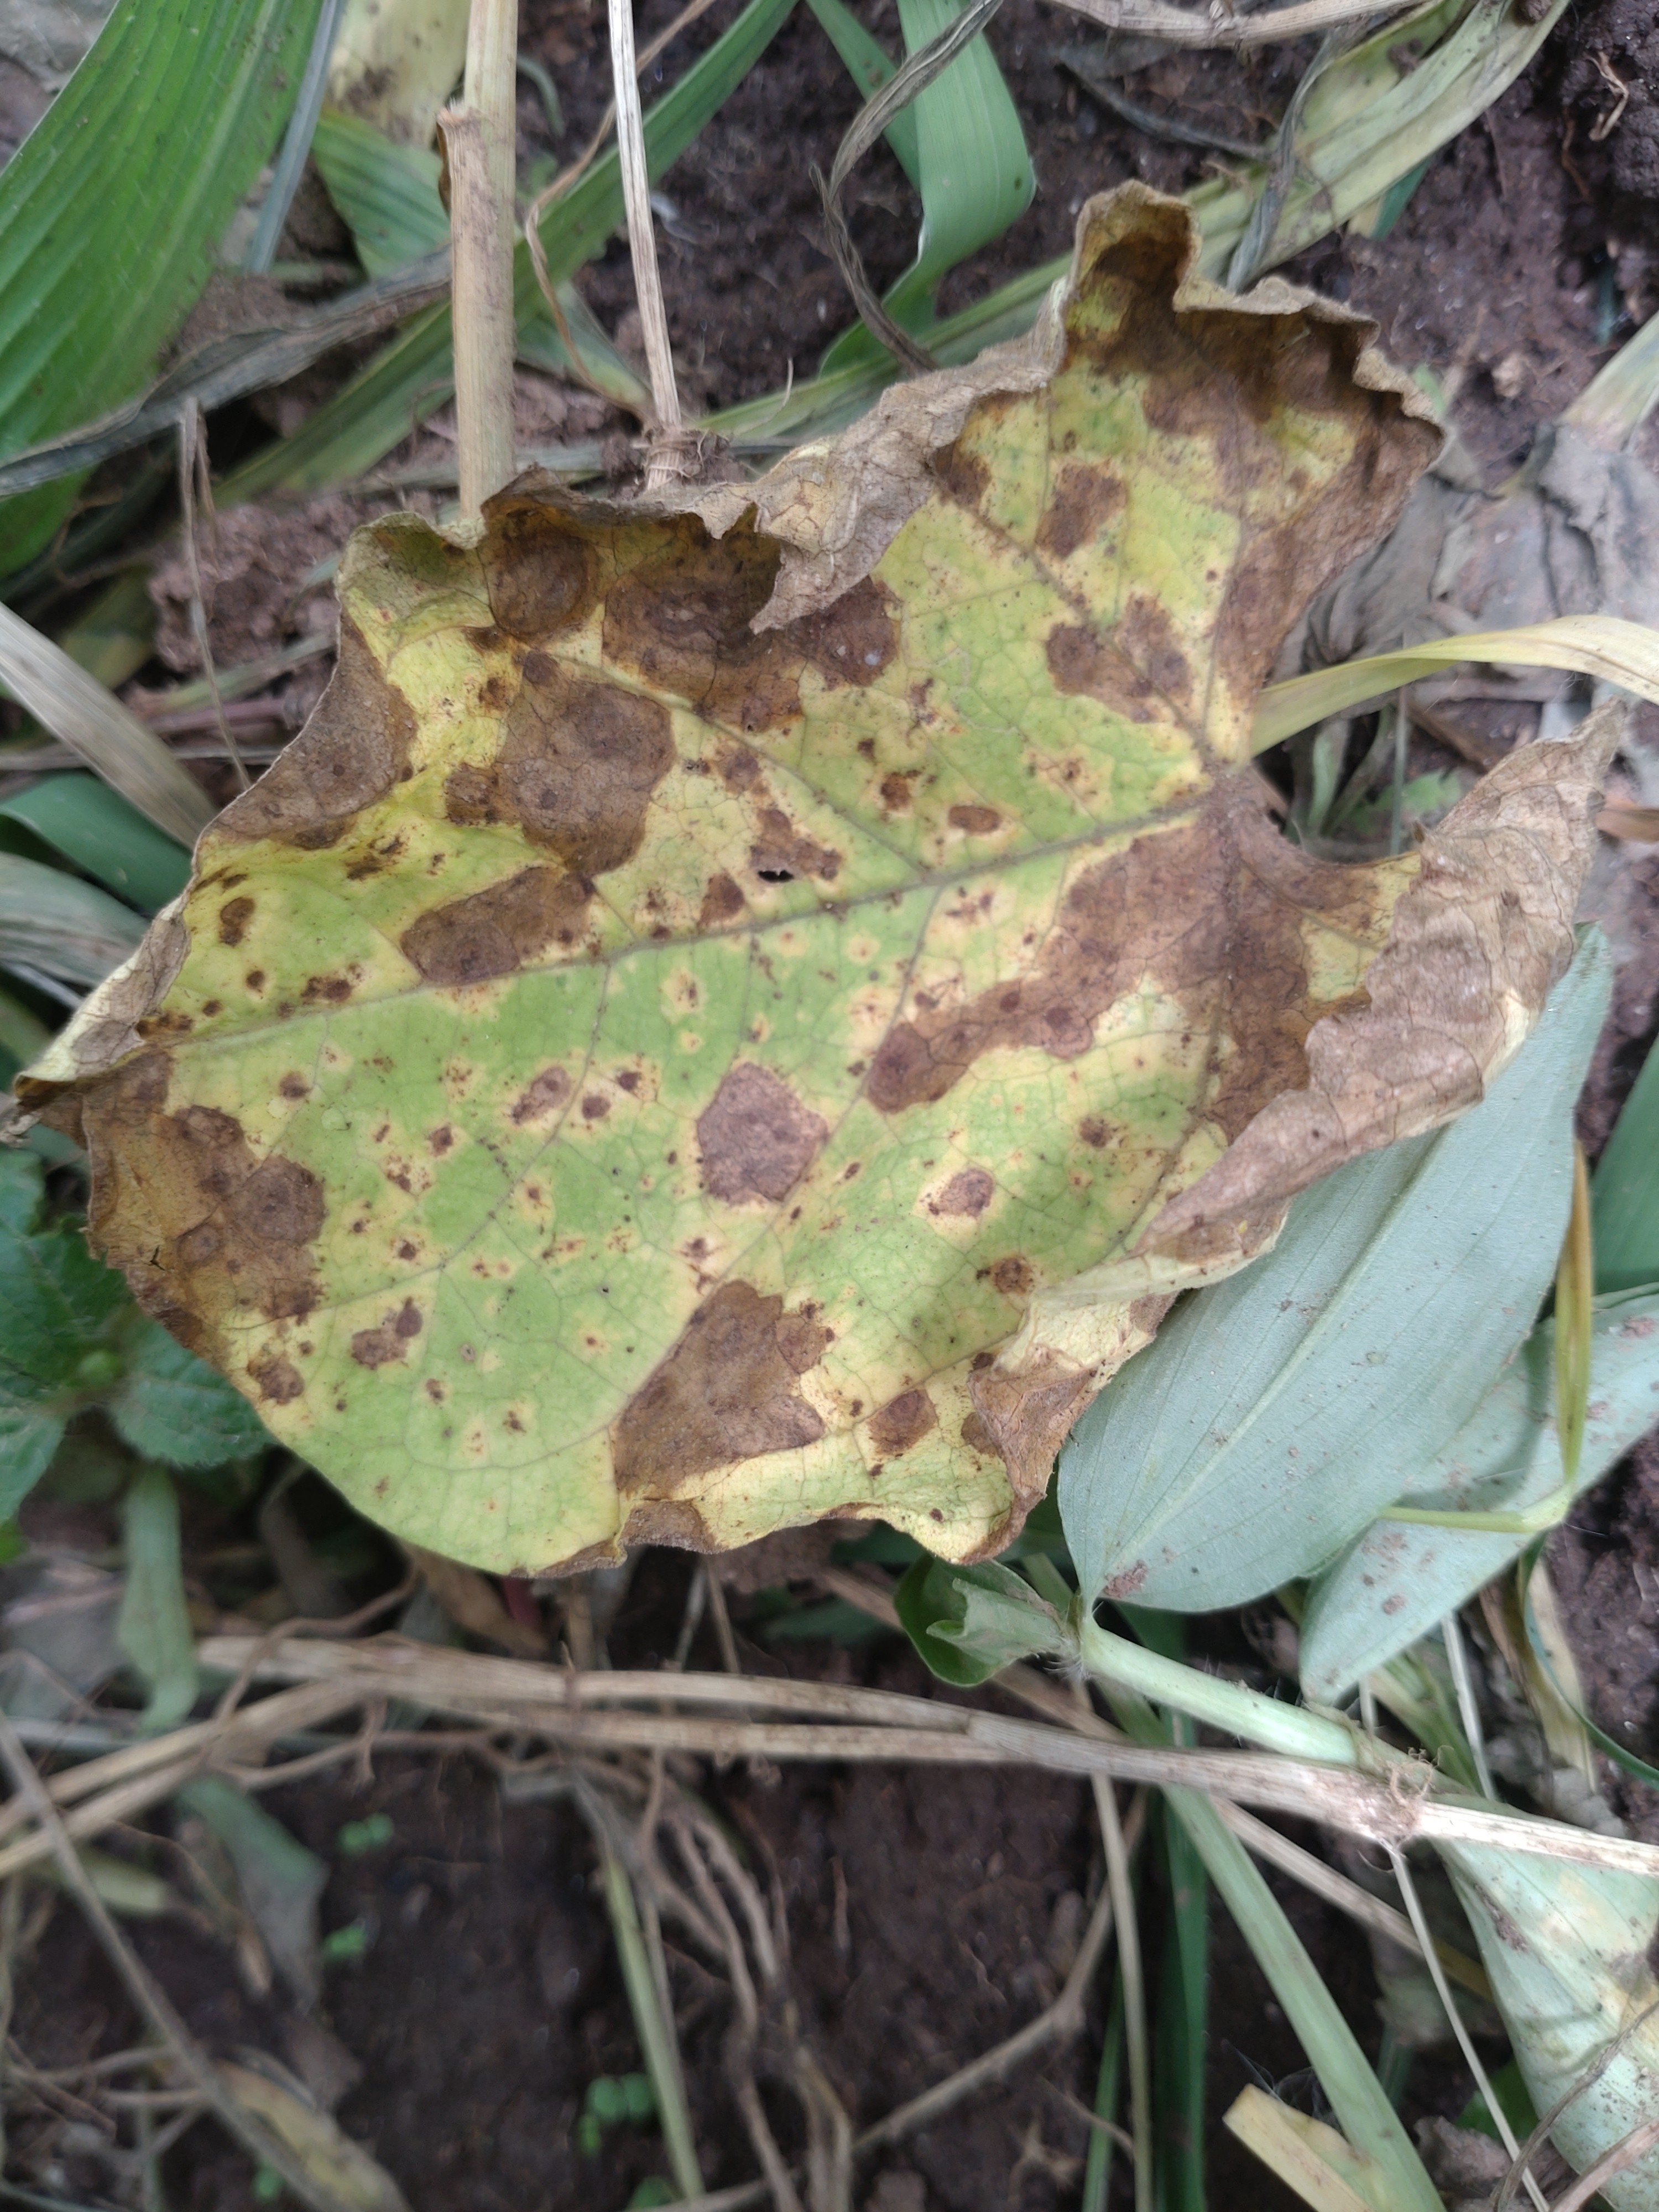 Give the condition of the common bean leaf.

anthracnose
